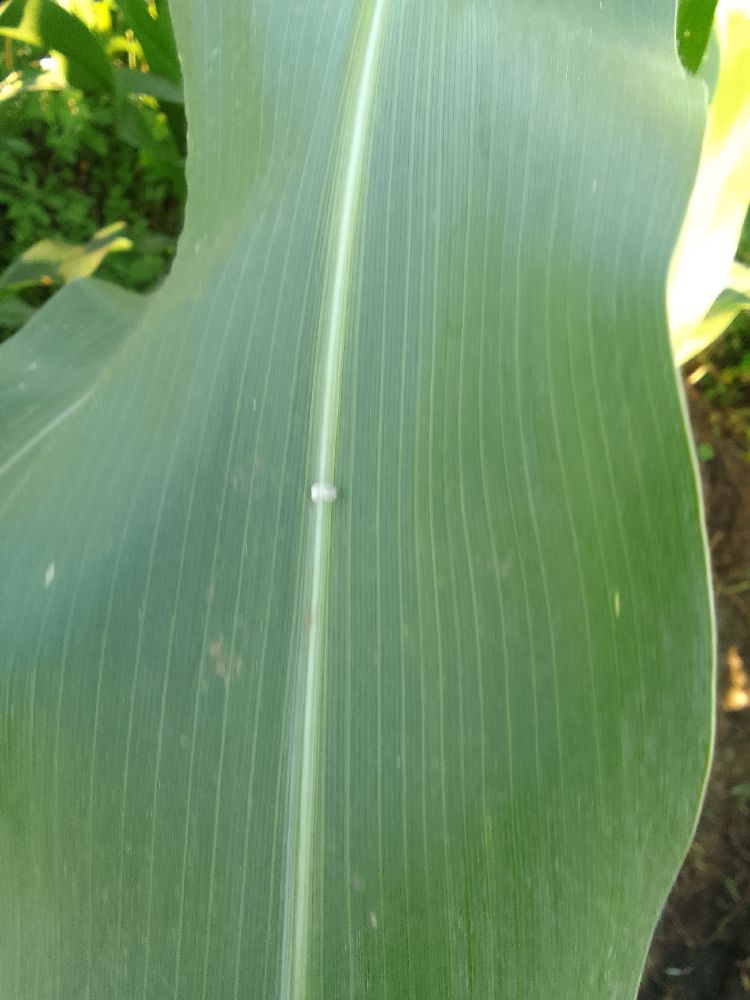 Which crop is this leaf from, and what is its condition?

maize, healthy
